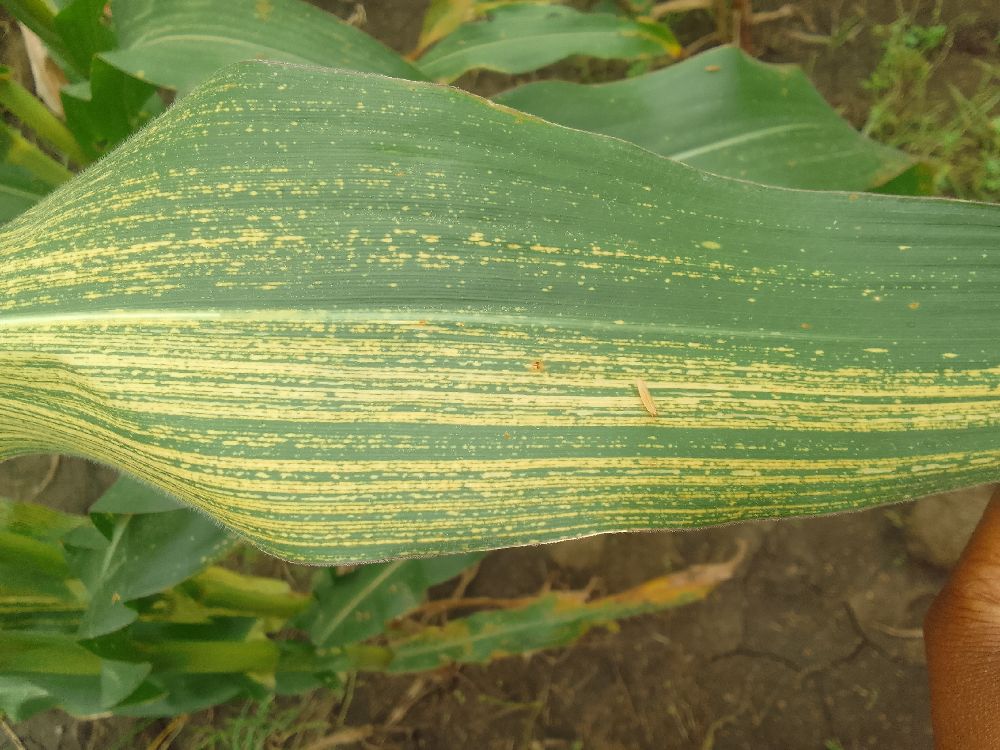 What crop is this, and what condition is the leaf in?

maize, maize streak virus
